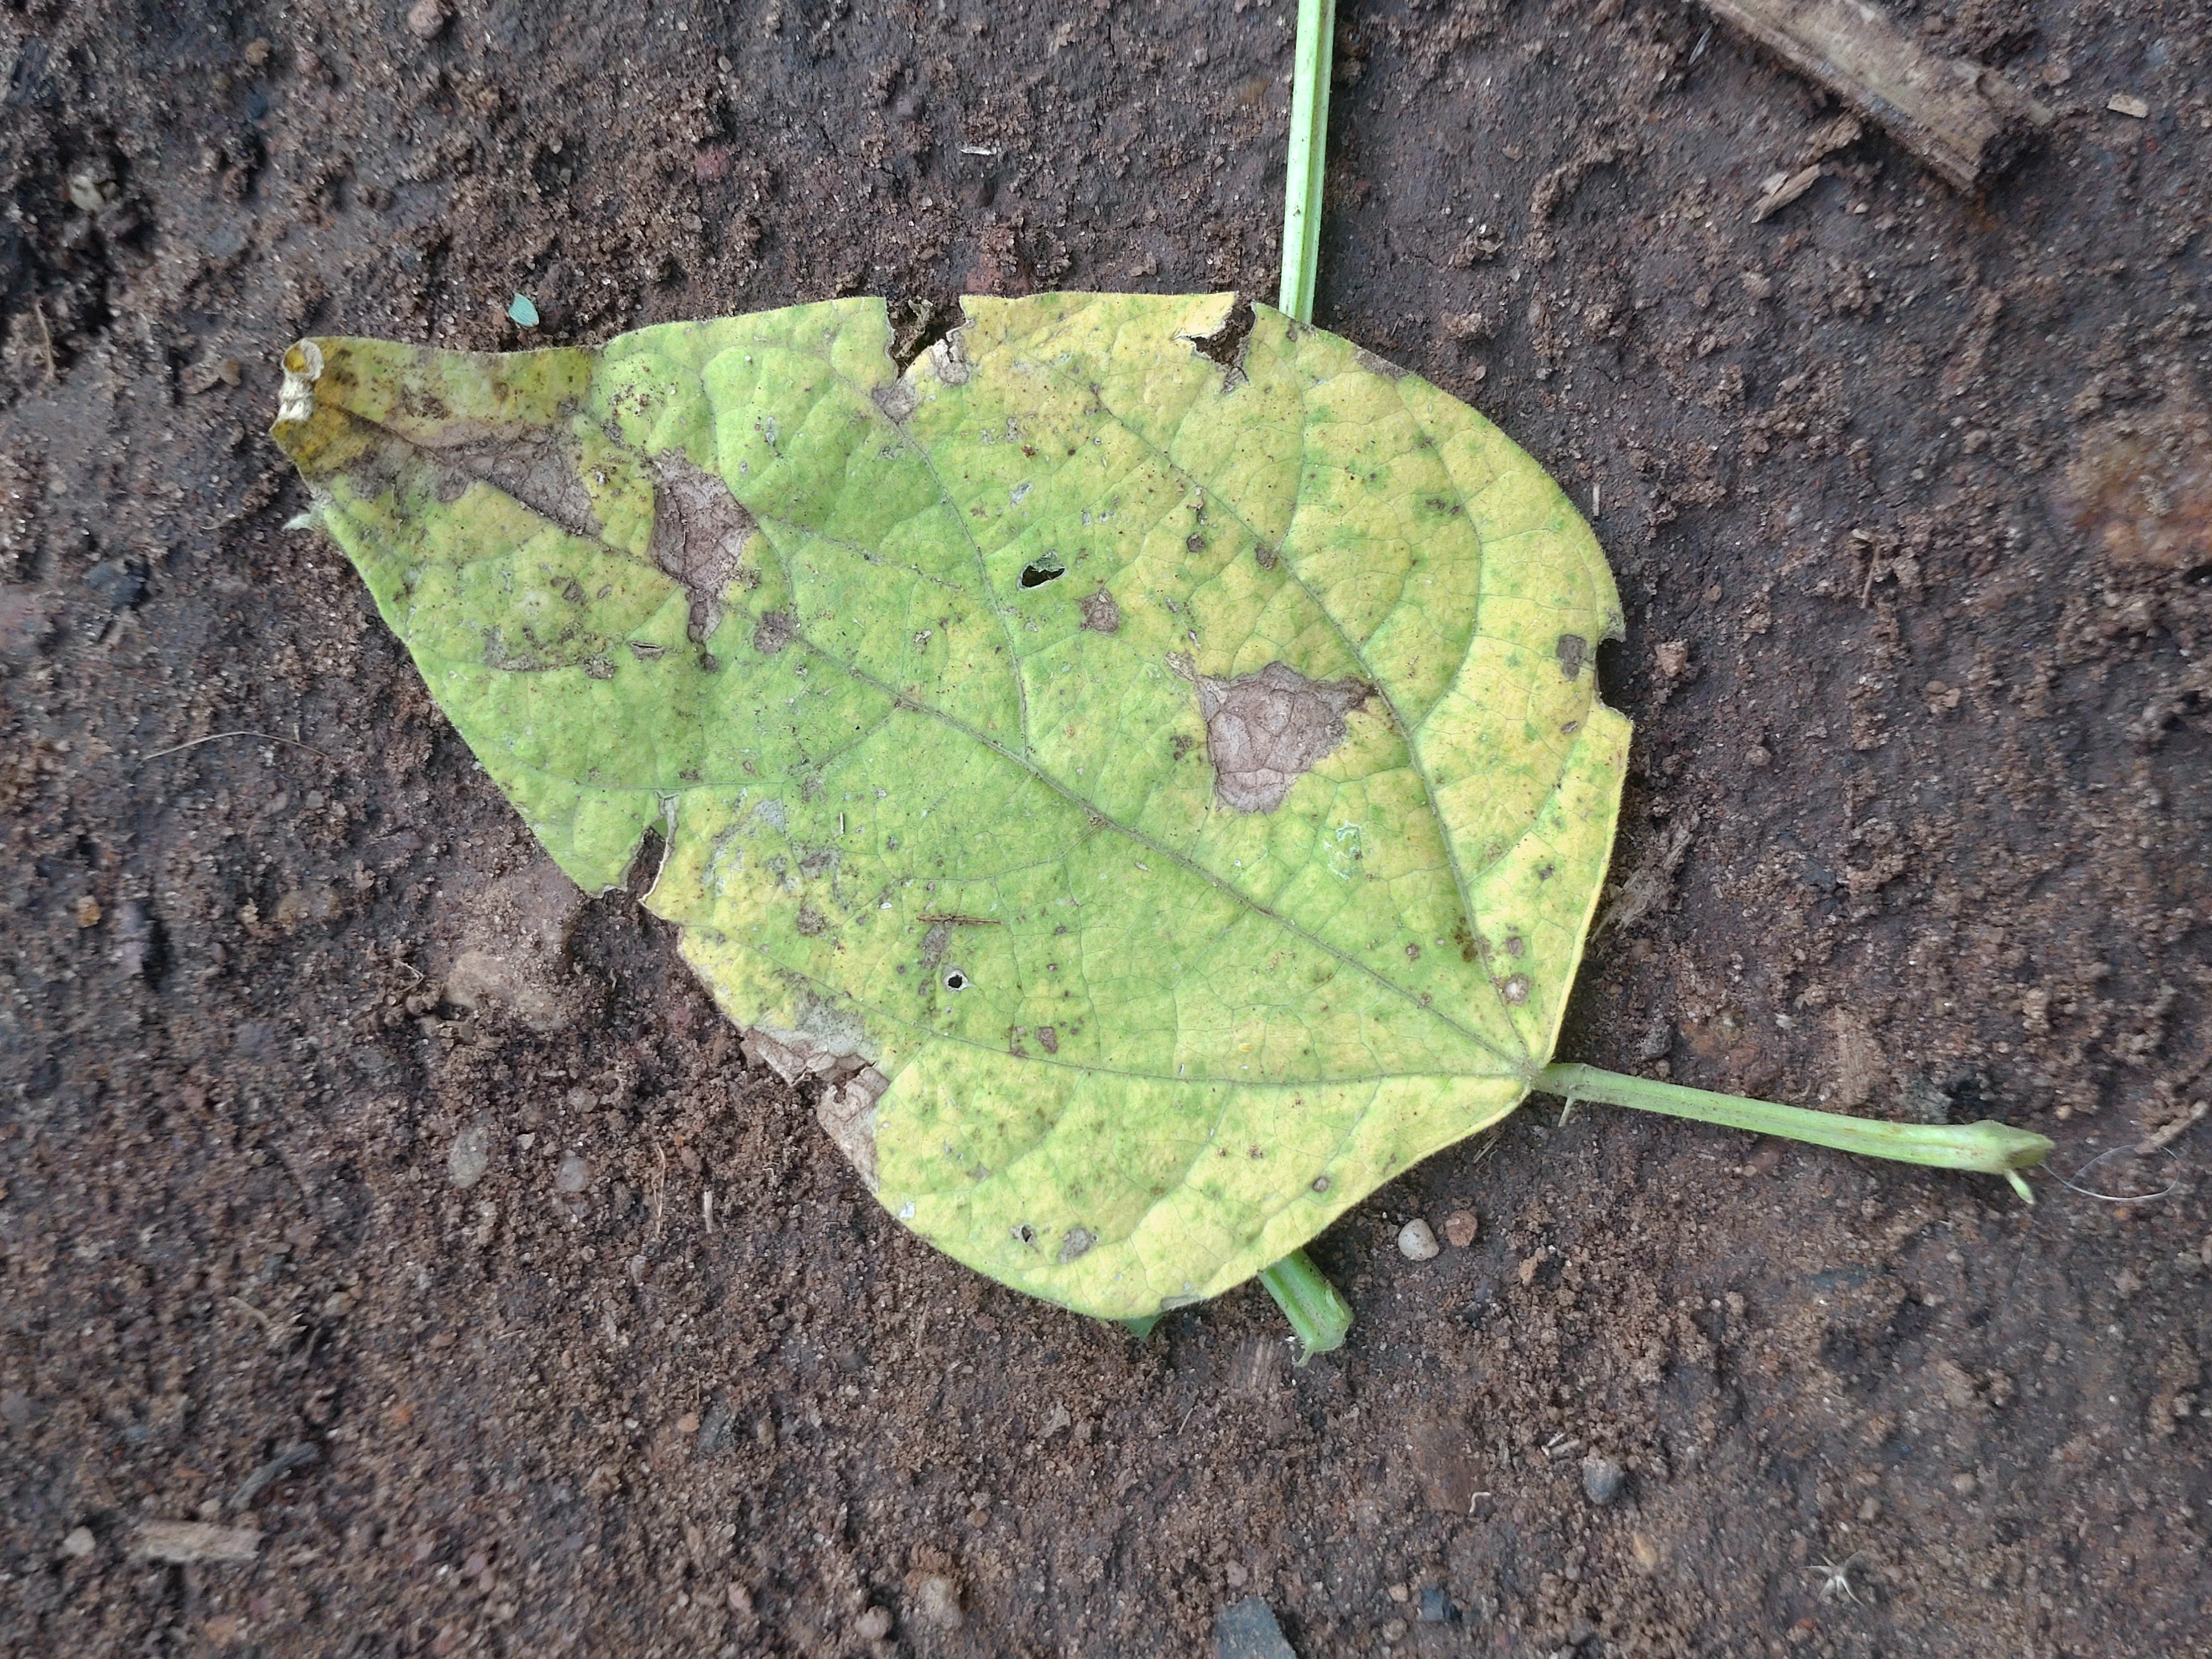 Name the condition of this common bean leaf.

anthracnose
